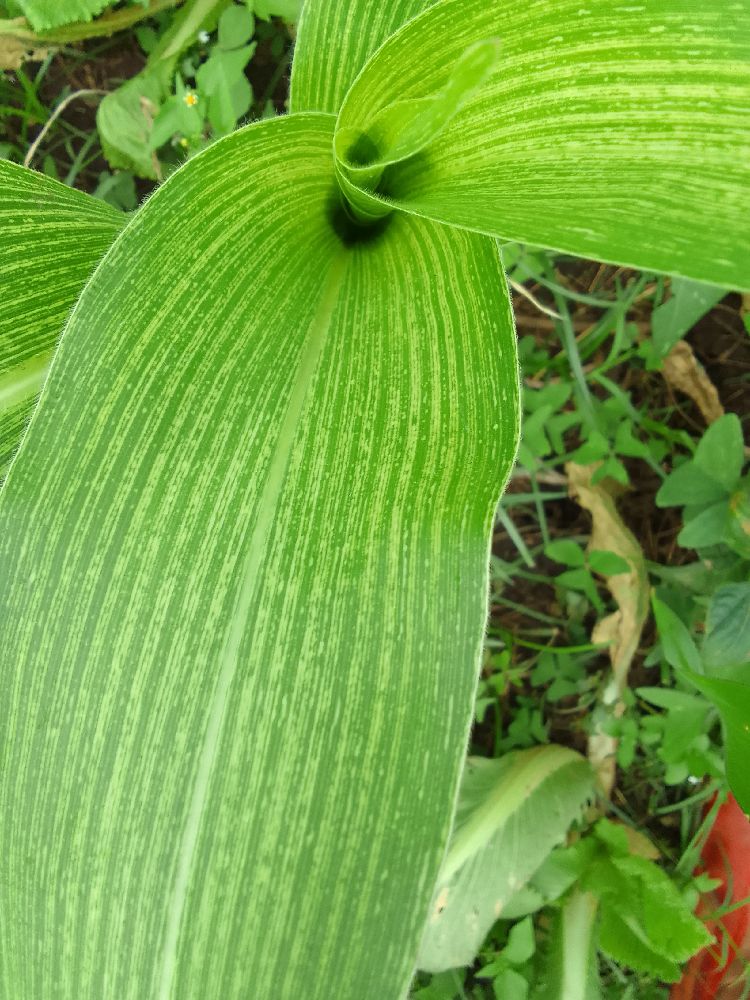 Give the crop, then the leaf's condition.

maize, healthy
